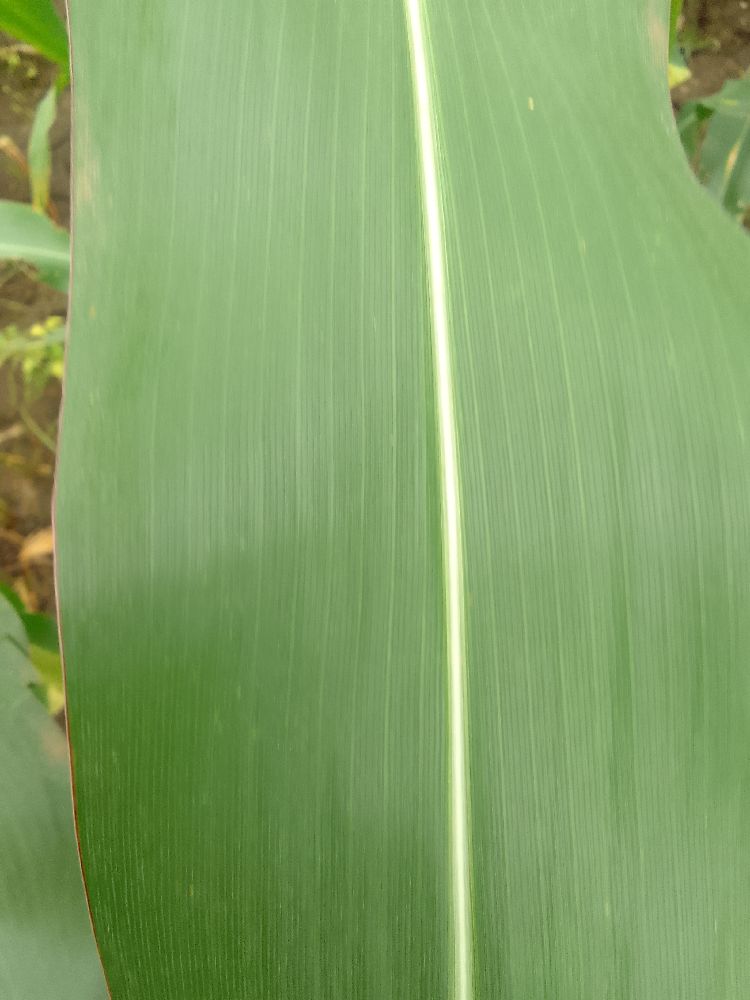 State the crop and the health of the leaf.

maize, healthy
